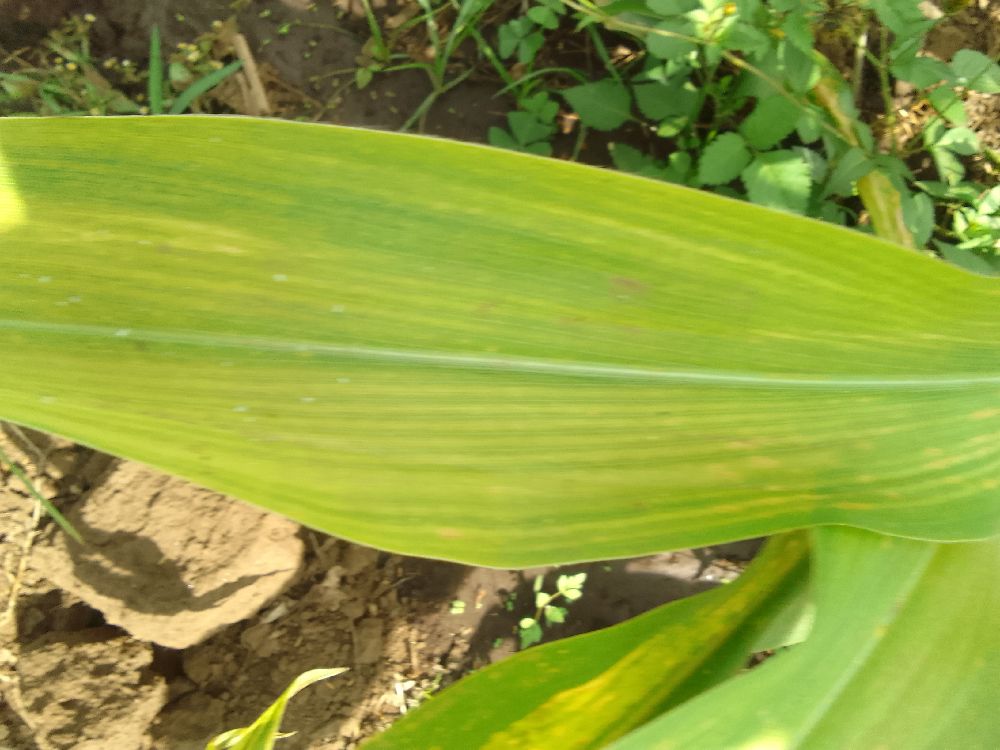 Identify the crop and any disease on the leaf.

maize, maize lethal necrosis
